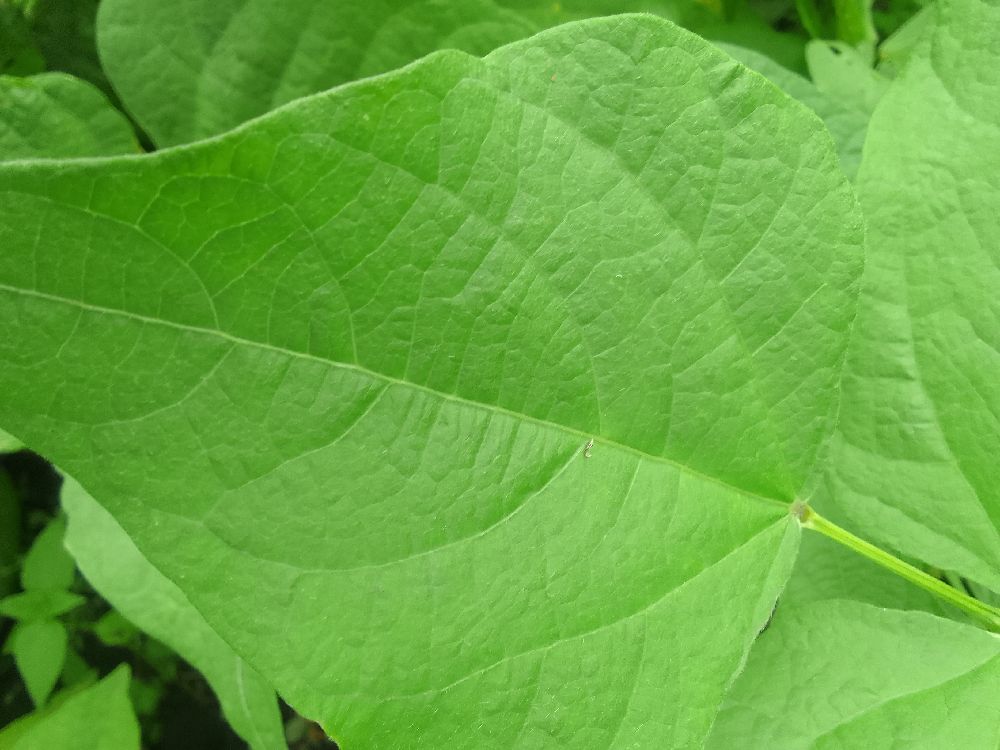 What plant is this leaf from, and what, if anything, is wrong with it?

common bean, healthy
